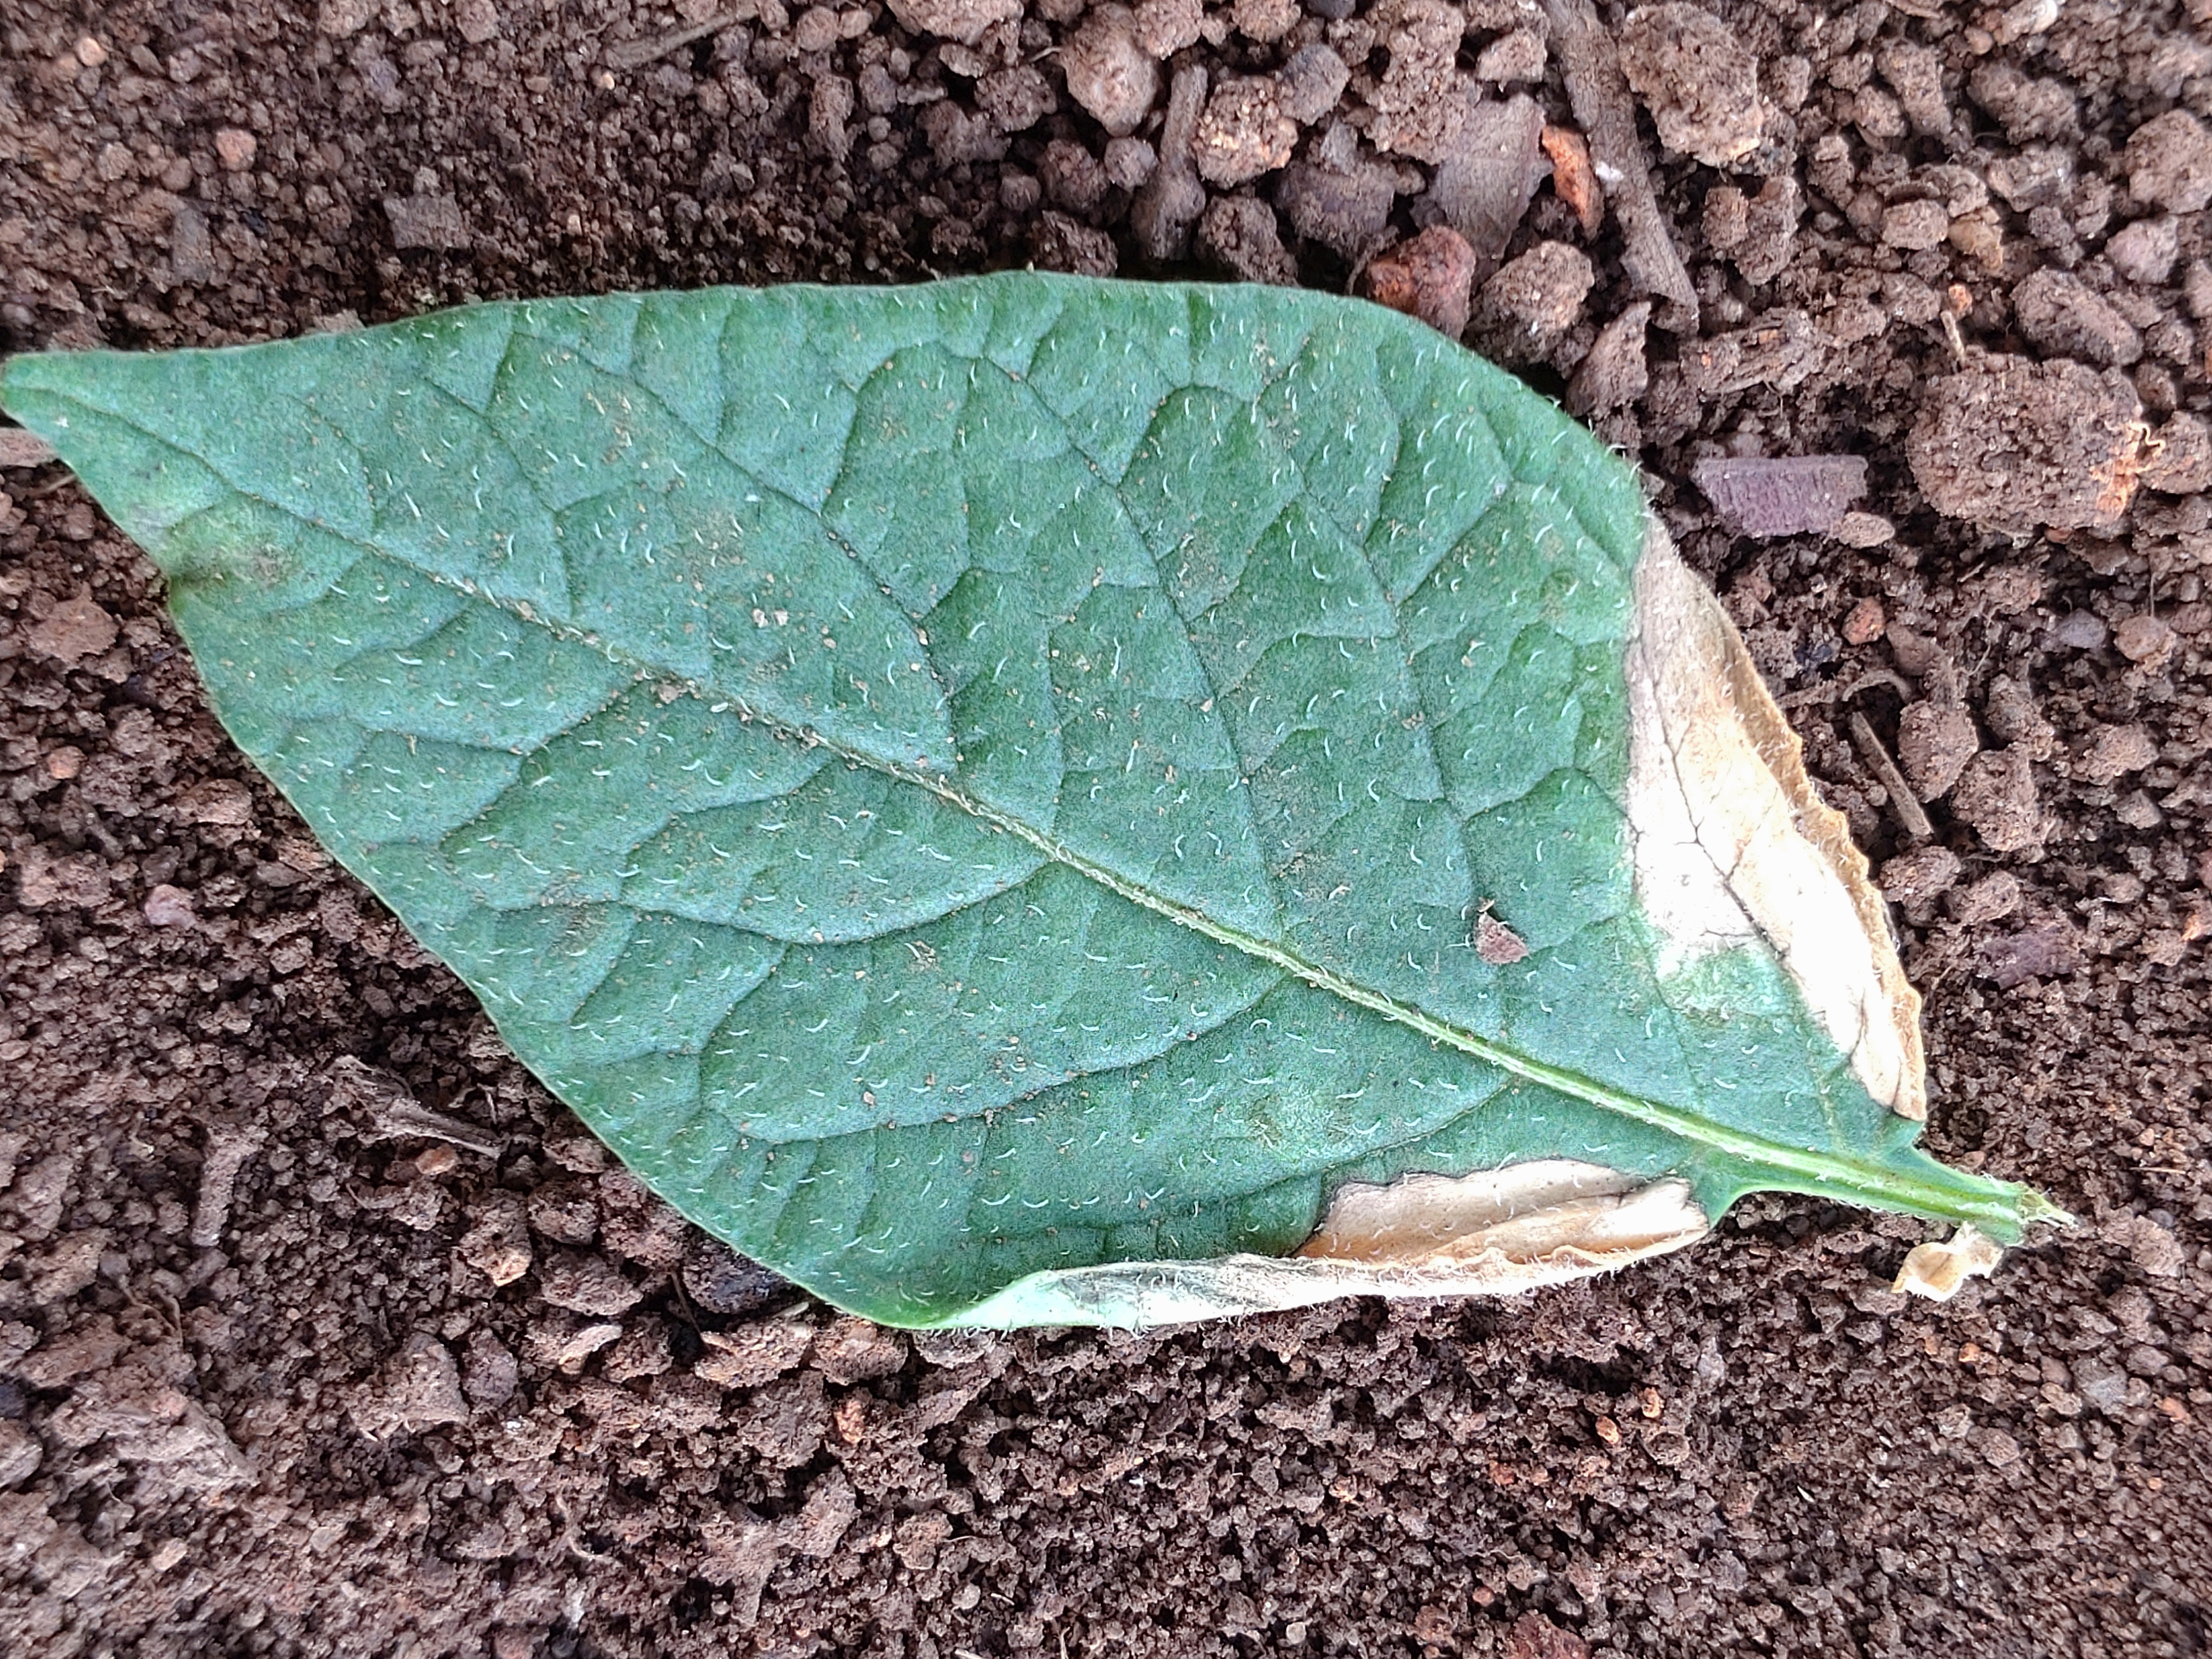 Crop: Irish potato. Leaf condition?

early blight
